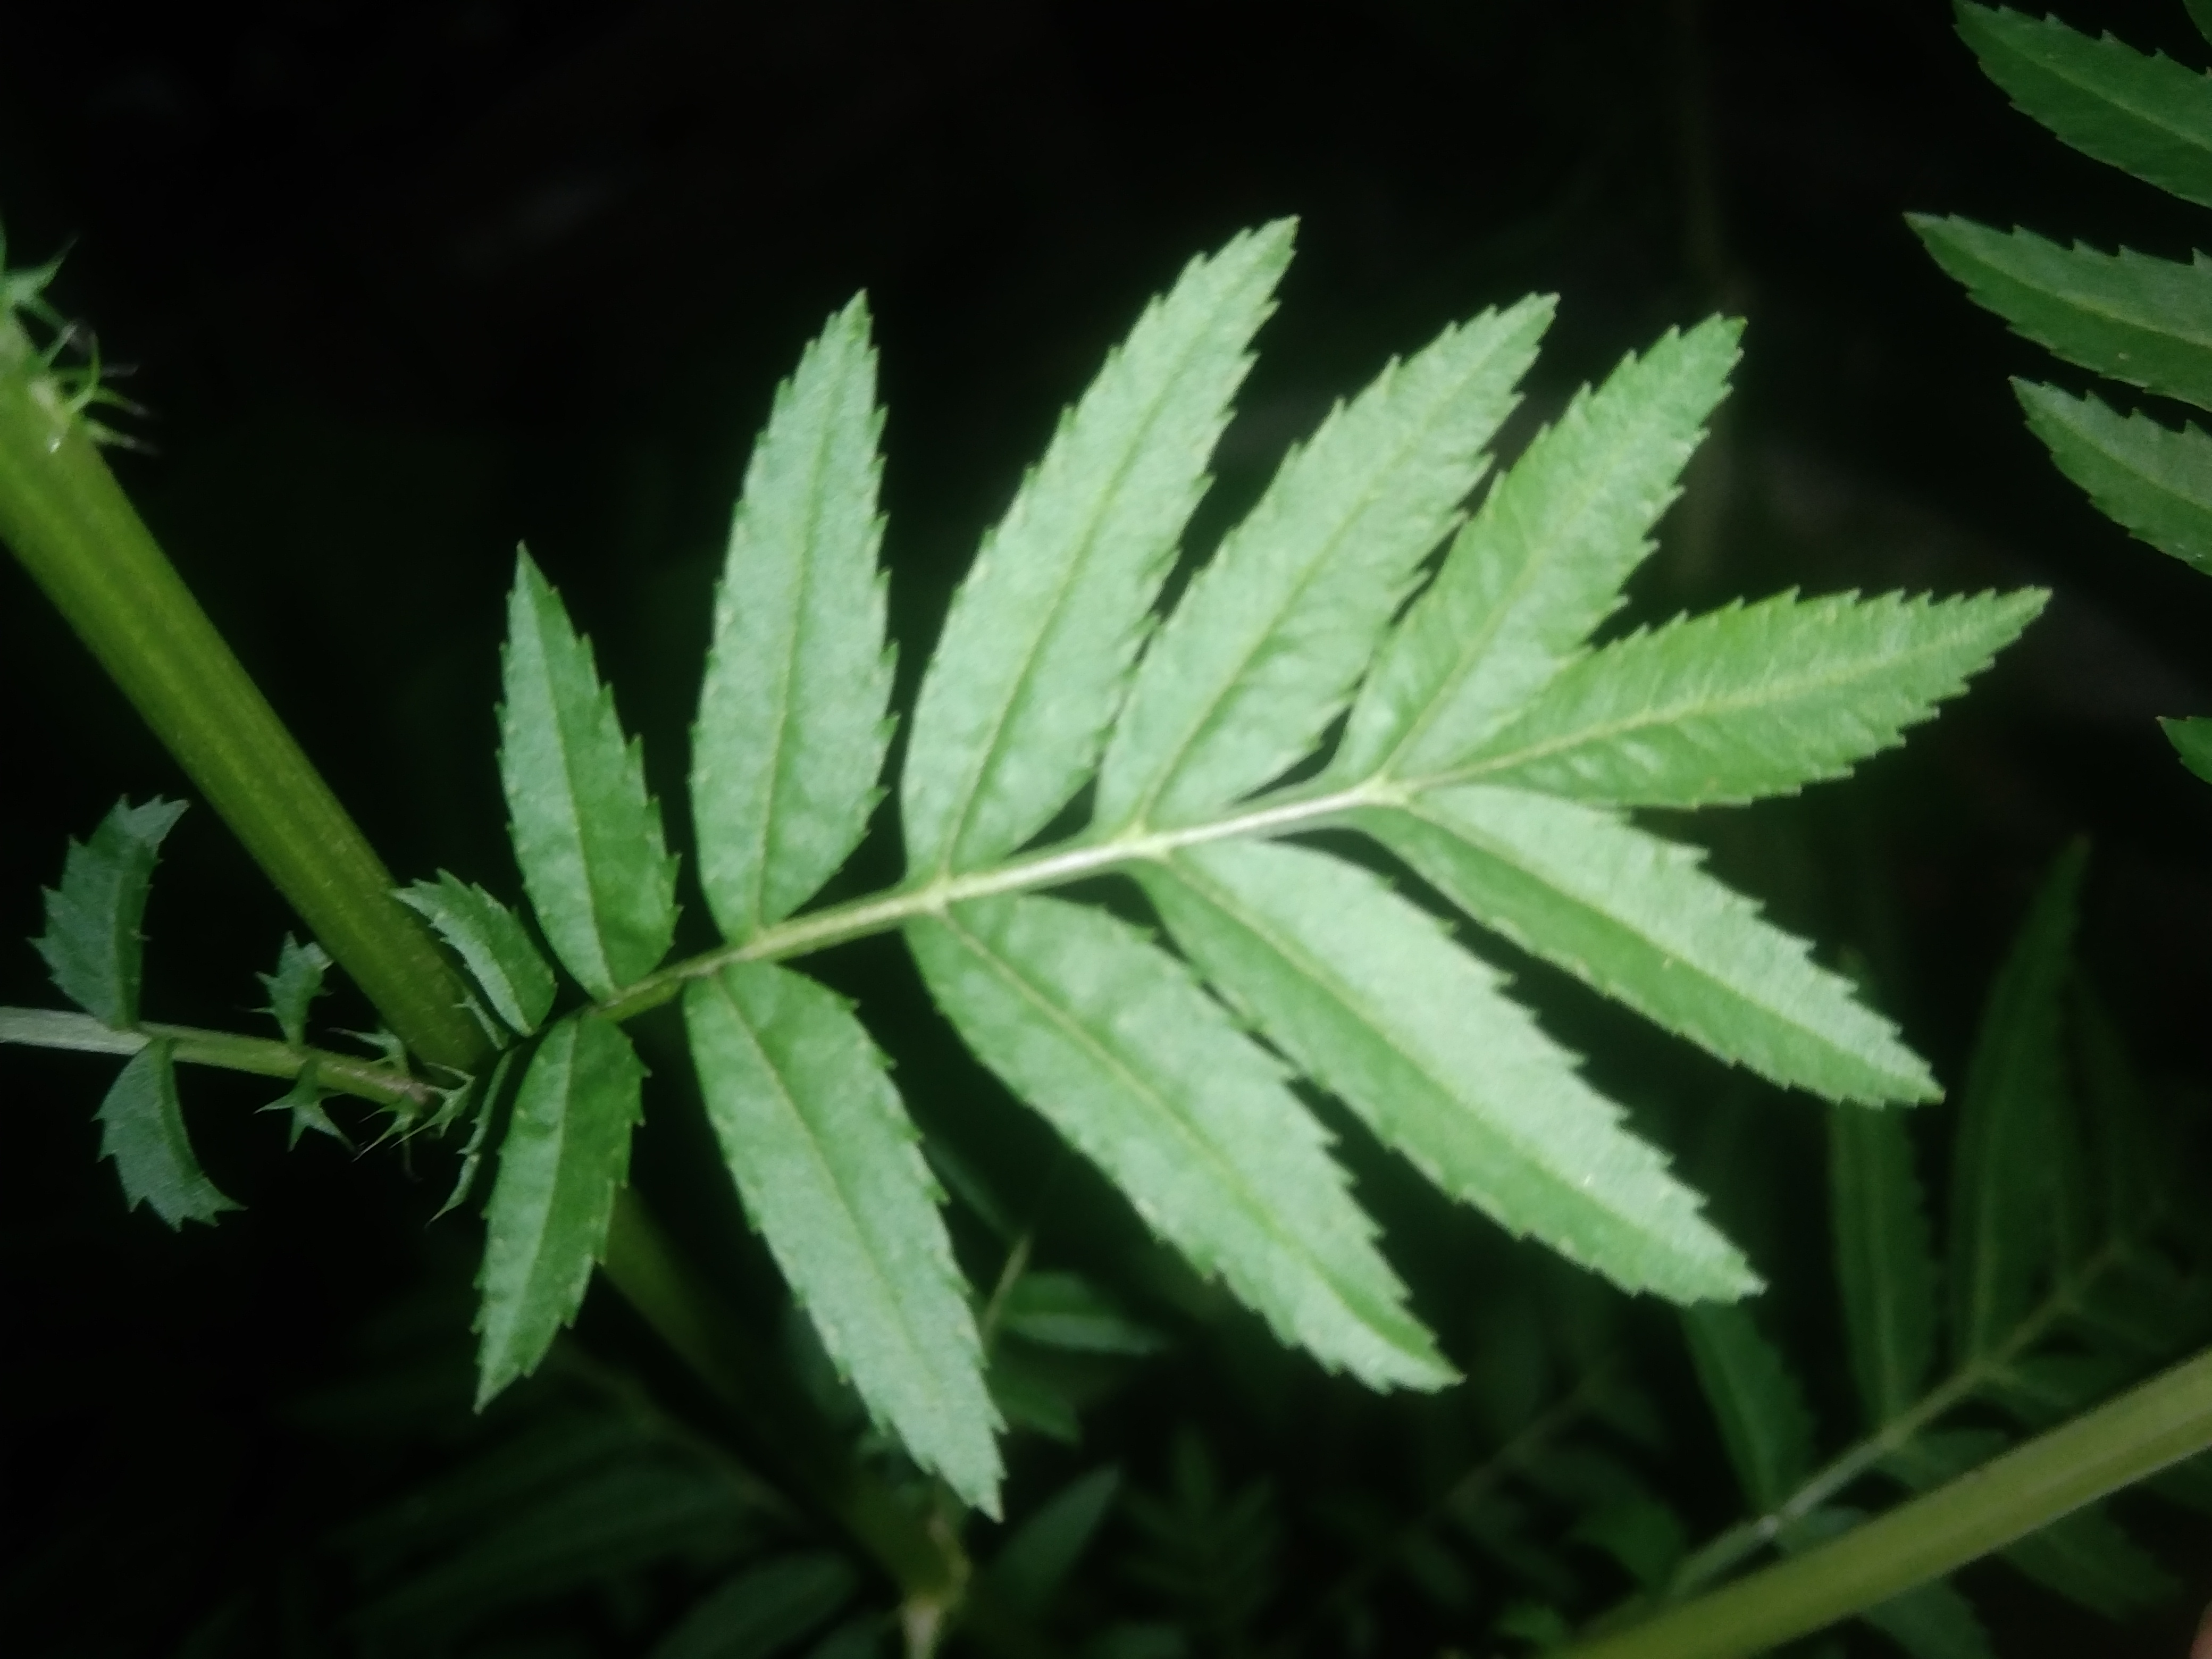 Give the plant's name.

marigold
